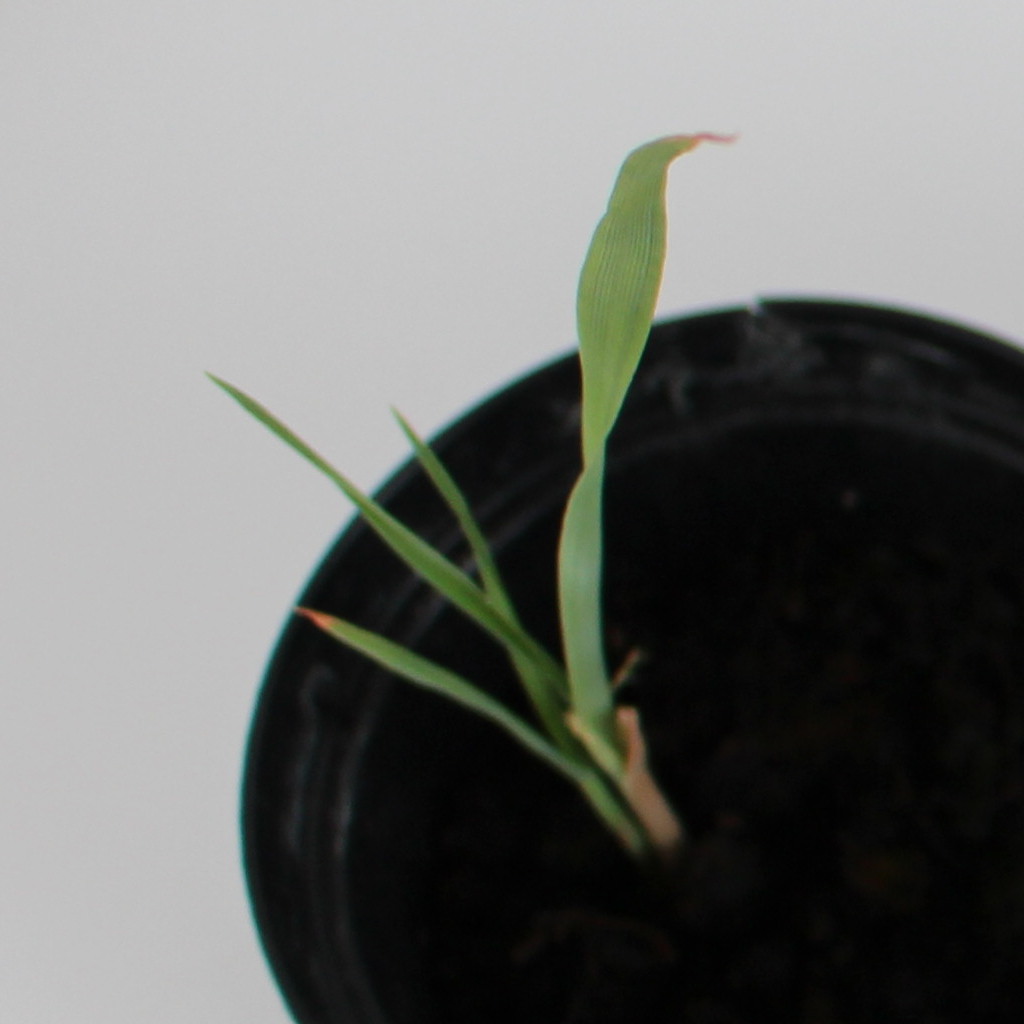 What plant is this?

Avena sterilis
